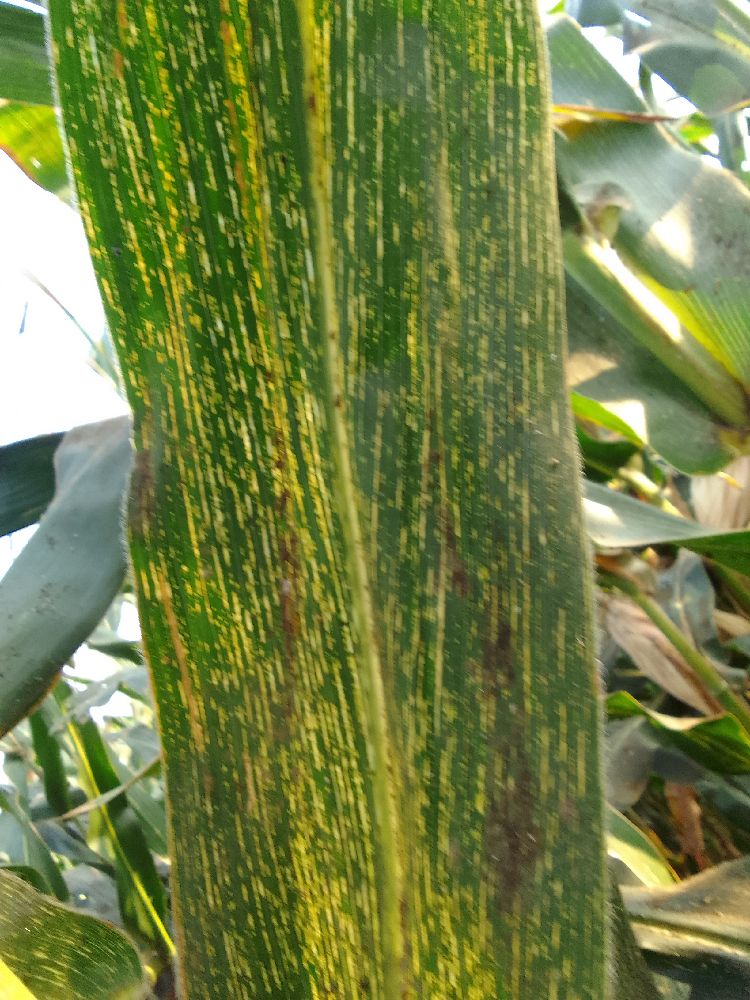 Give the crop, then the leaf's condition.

maize, maize streak virus
